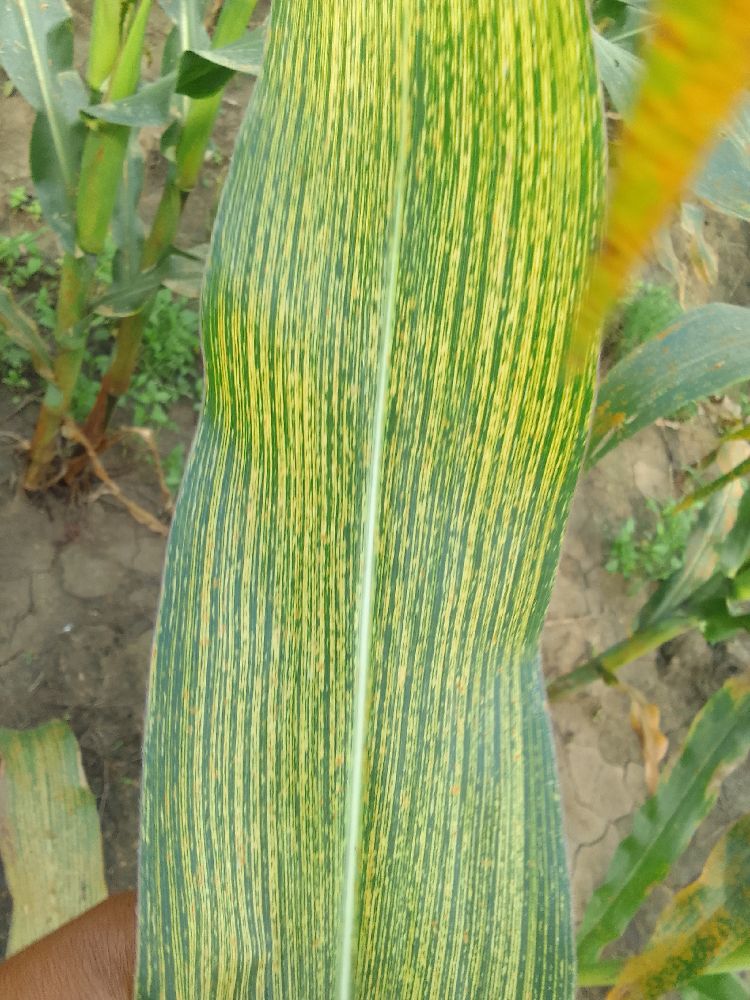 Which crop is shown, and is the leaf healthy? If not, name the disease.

maize, maize streak virus
